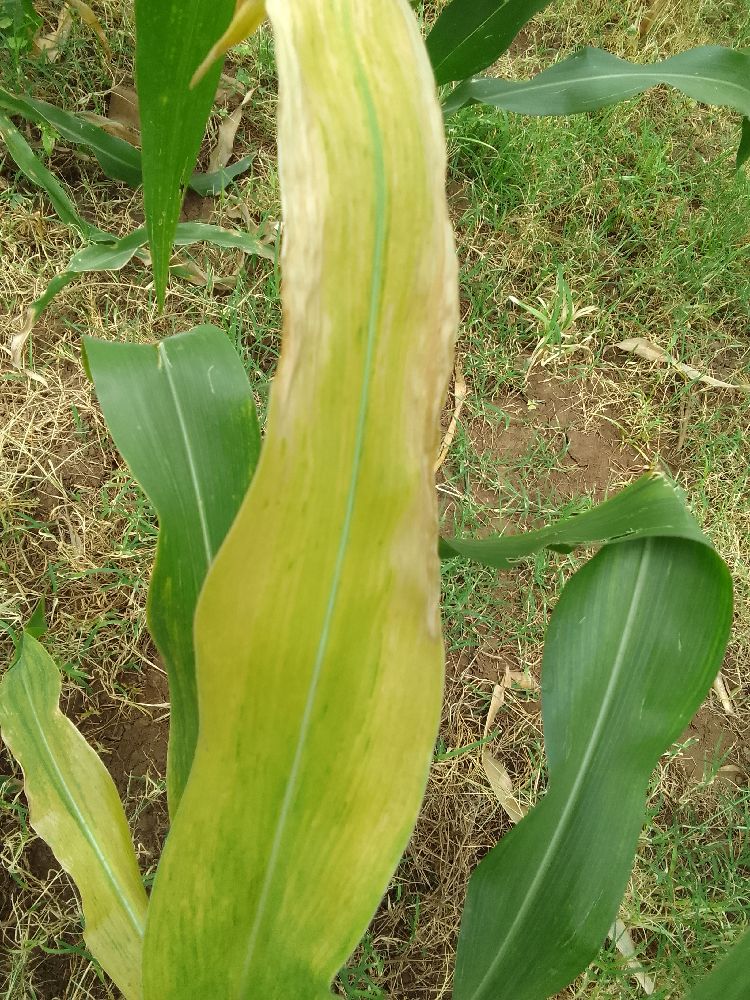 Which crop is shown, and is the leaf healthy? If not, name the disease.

maize, maize lethal necrosis
